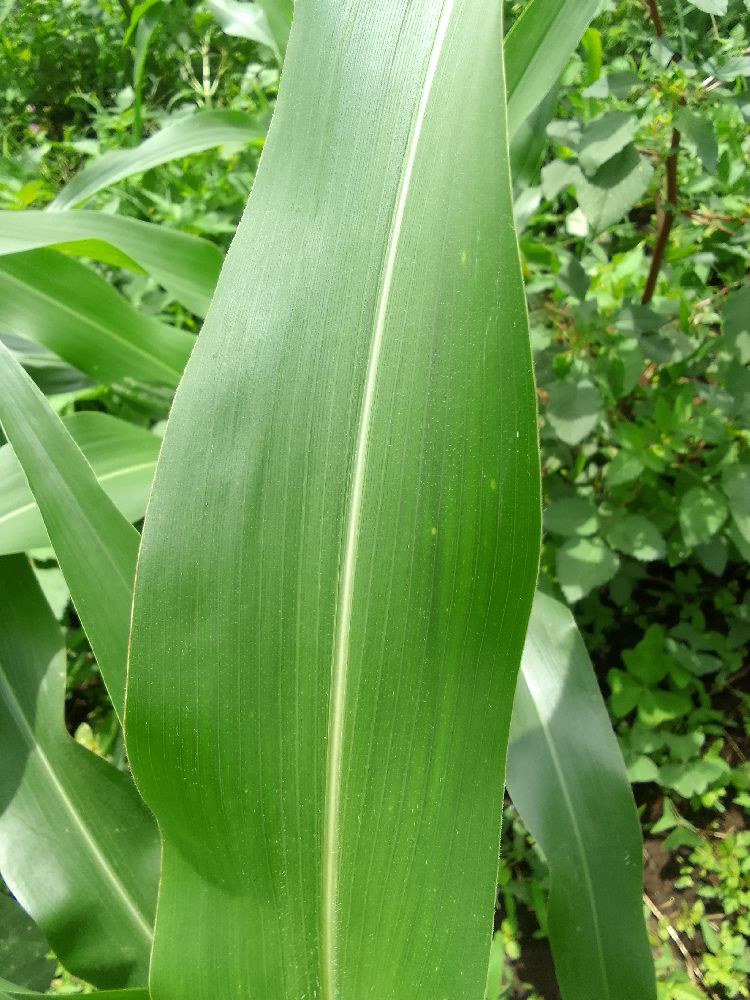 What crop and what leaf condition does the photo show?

maize, healthy
